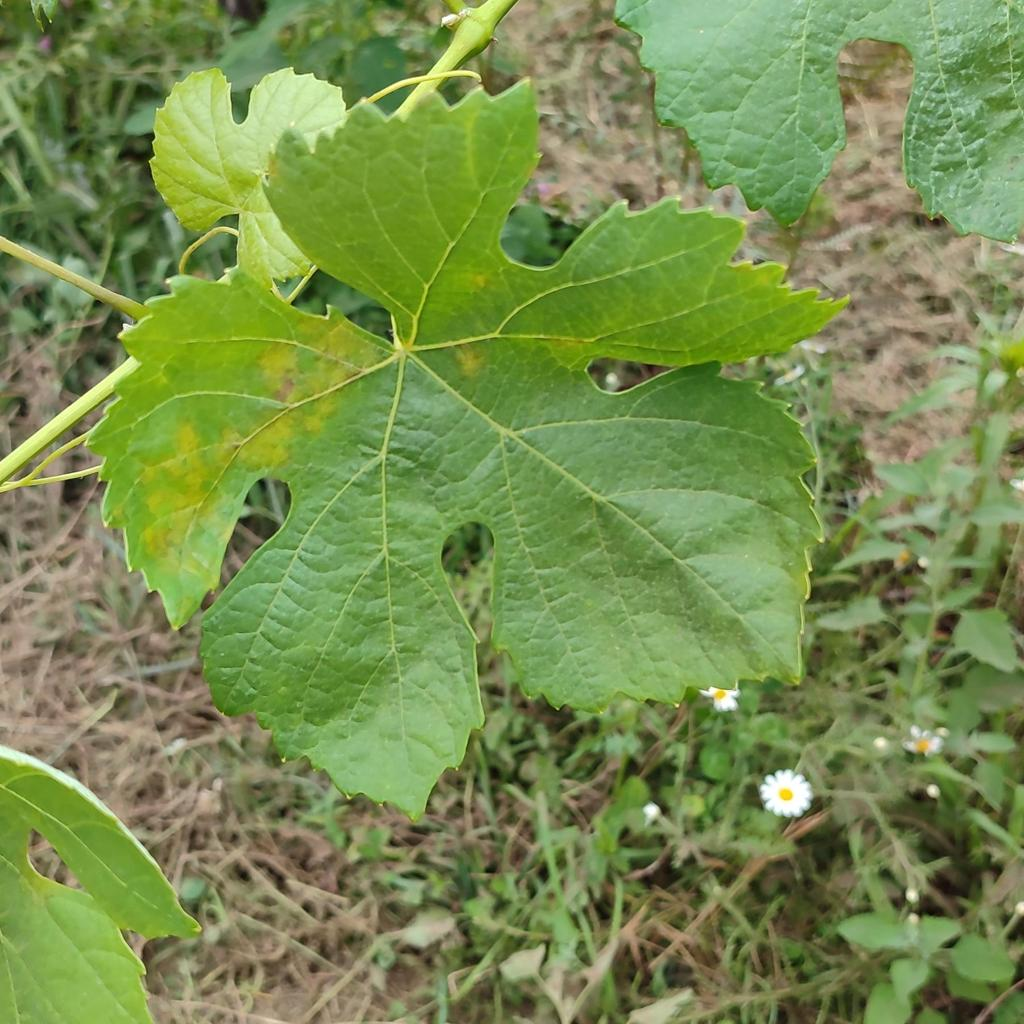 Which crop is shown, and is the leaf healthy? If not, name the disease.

grapevine, downy mildew
